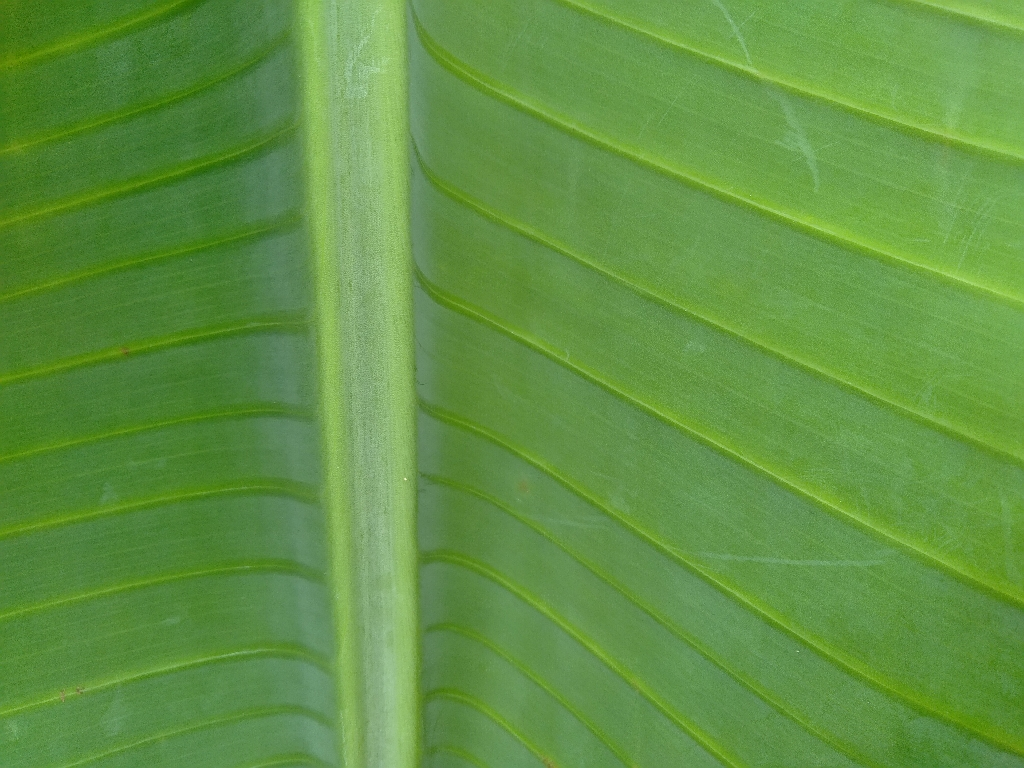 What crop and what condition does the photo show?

banana, healthy
